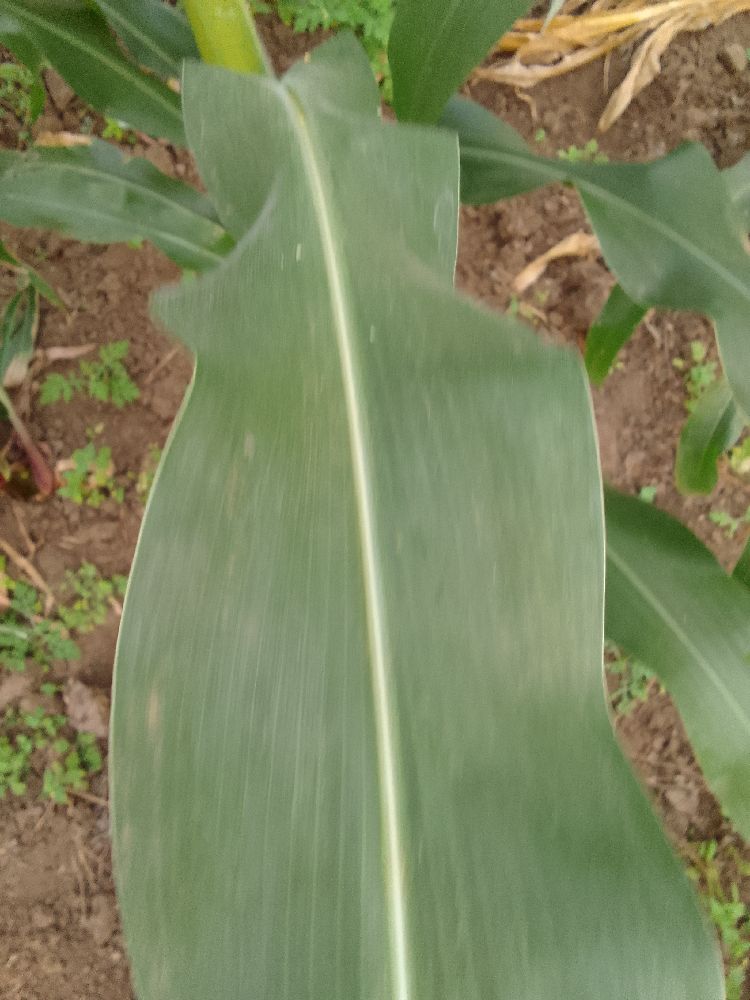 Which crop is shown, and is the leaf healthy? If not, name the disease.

maize, healthy
